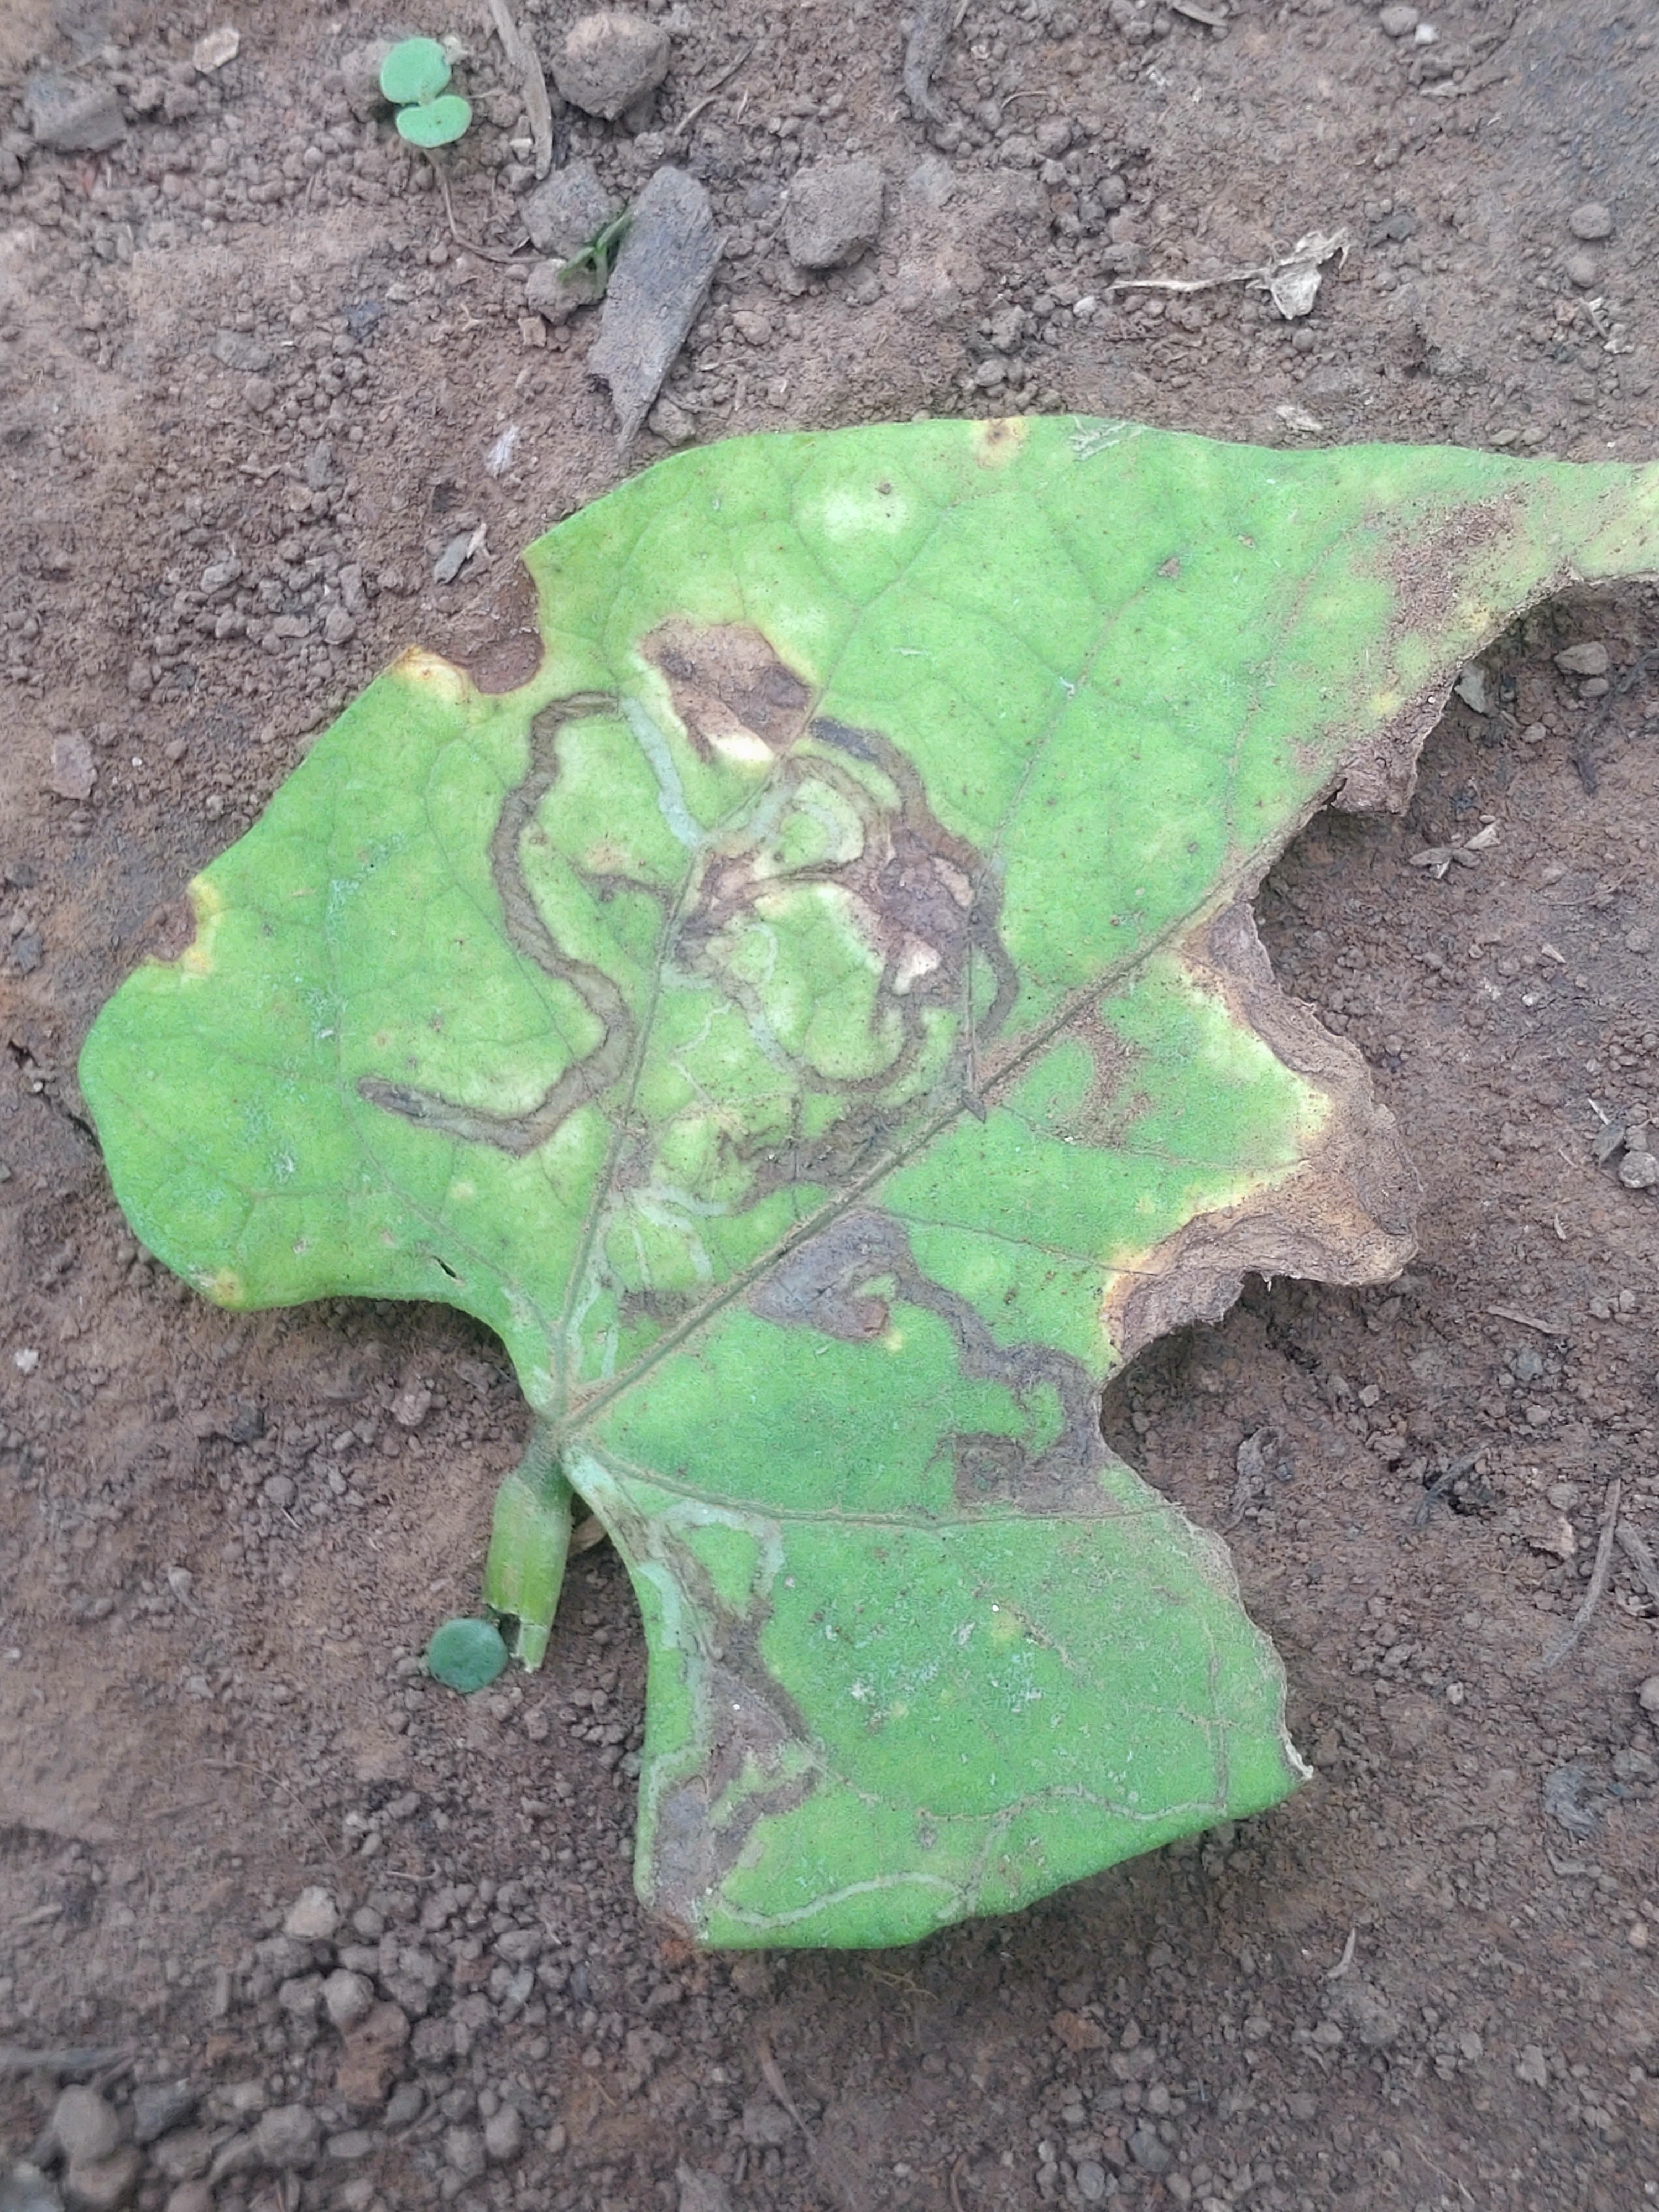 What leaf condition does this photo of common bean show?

anthracnose
